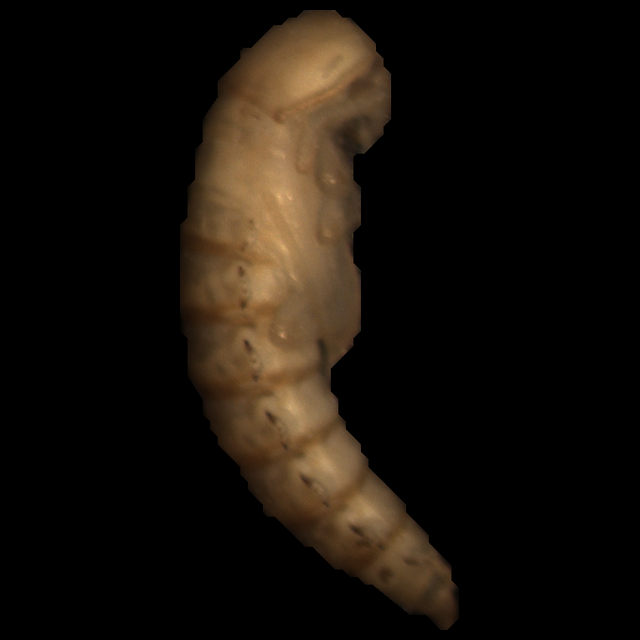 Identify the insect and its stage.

mealworm pupa
